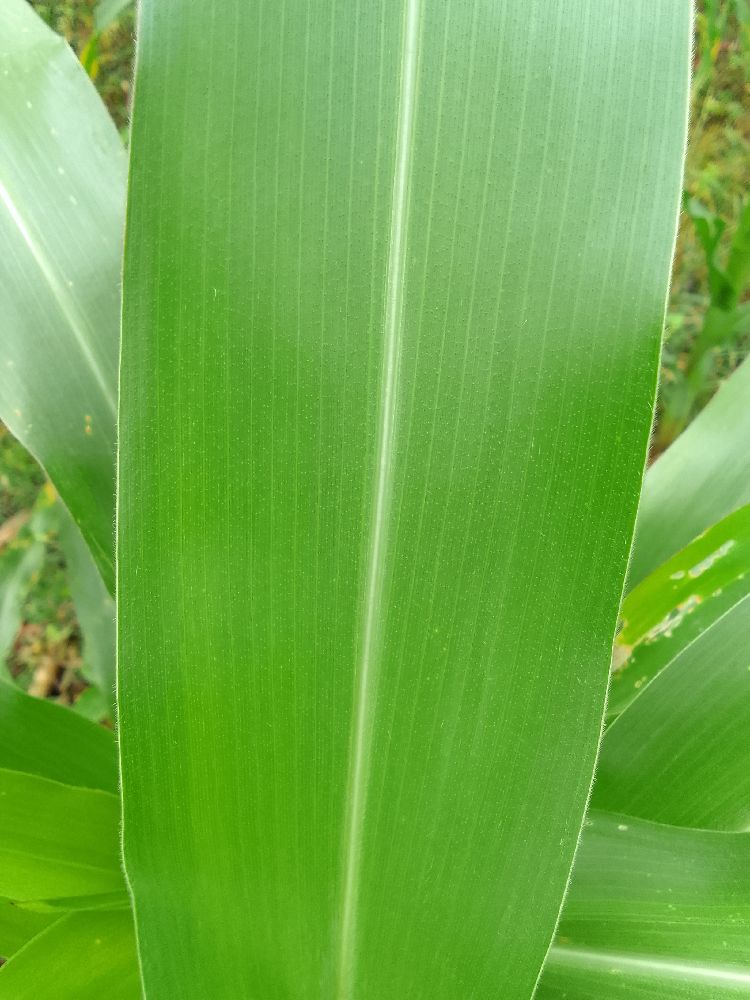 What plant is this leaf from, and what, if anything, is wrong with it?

maize, healthy
